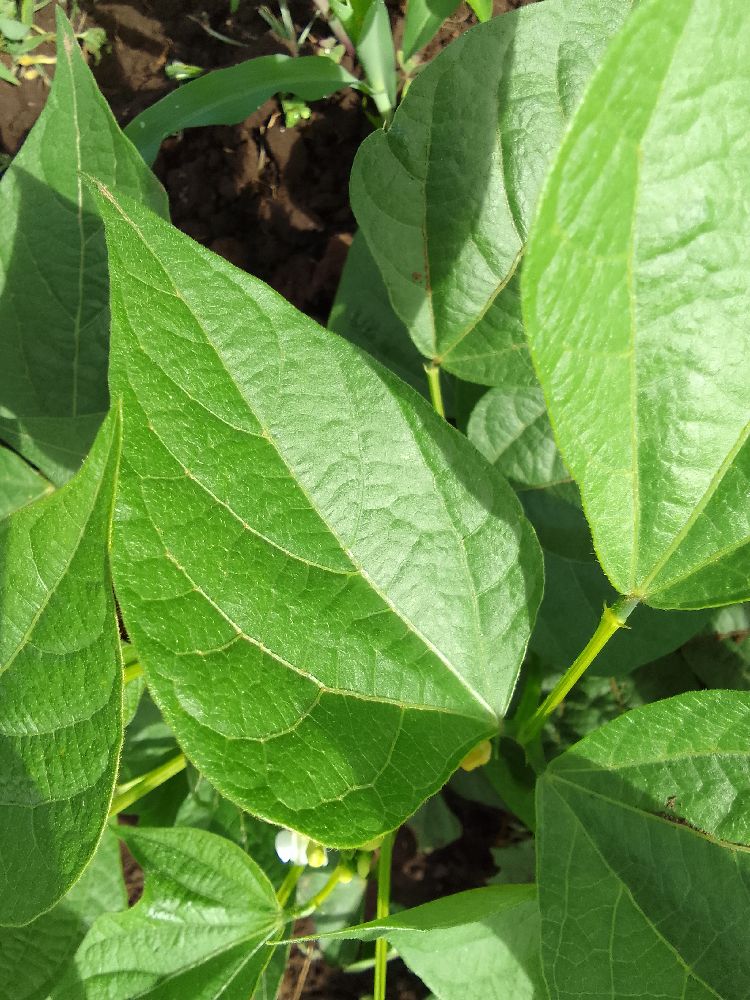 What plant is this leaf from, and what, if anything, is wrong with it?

common bean, healthy
